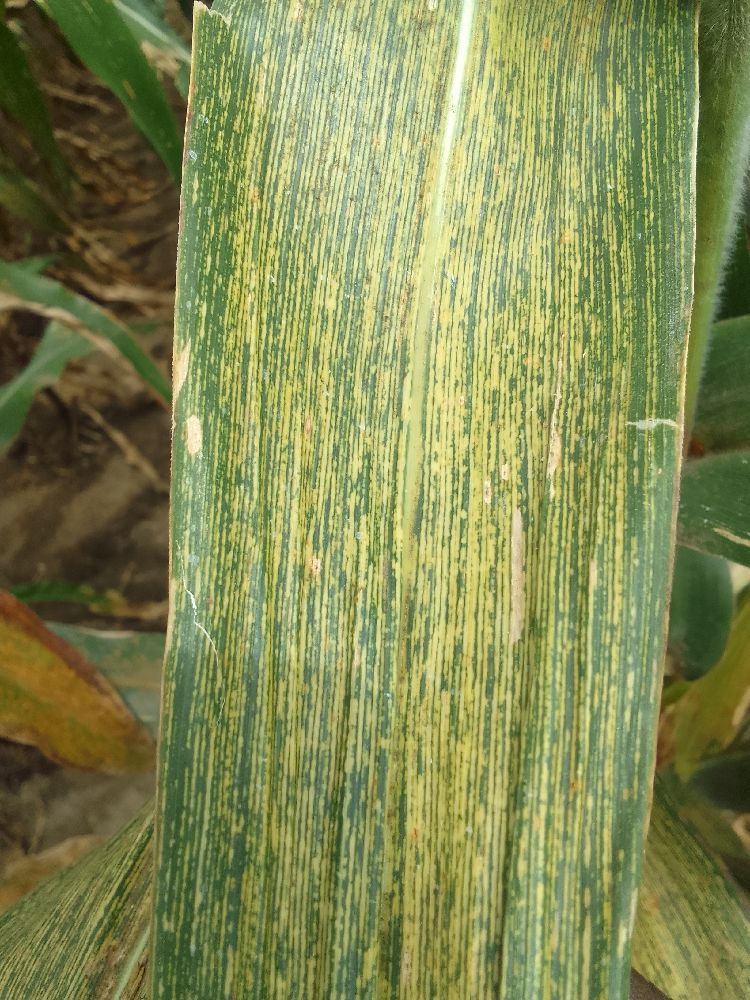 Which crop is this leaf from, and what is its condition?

maize, maize streak virus
